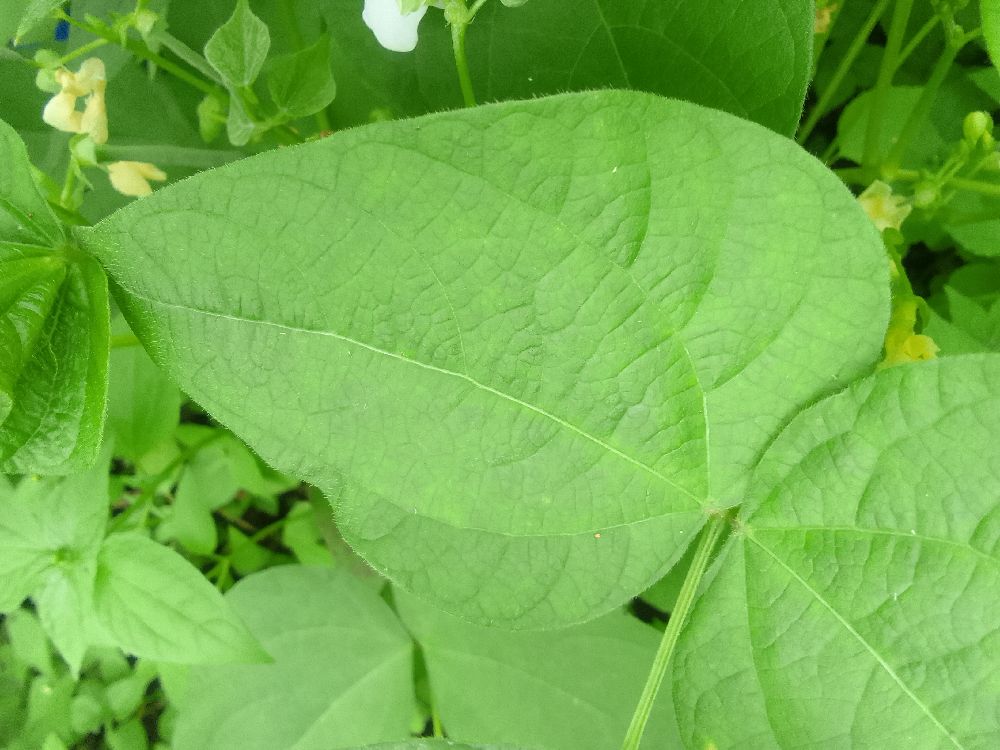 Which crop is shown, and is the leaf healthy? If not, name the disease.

common bean, healthy
